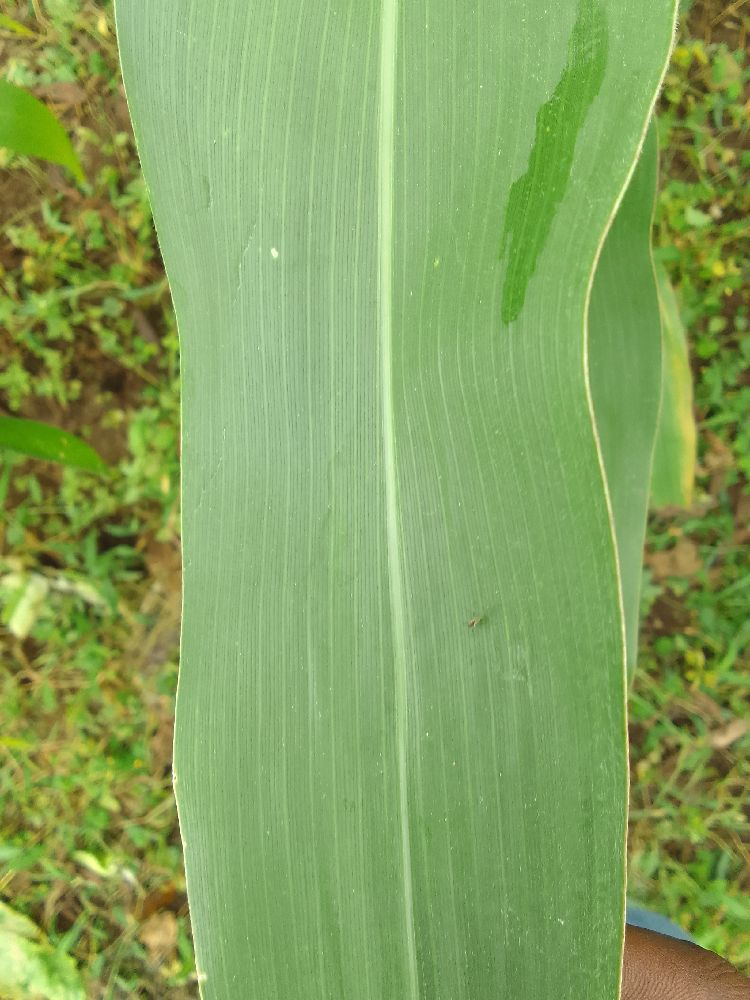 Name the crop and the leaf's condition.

maize, healthy
